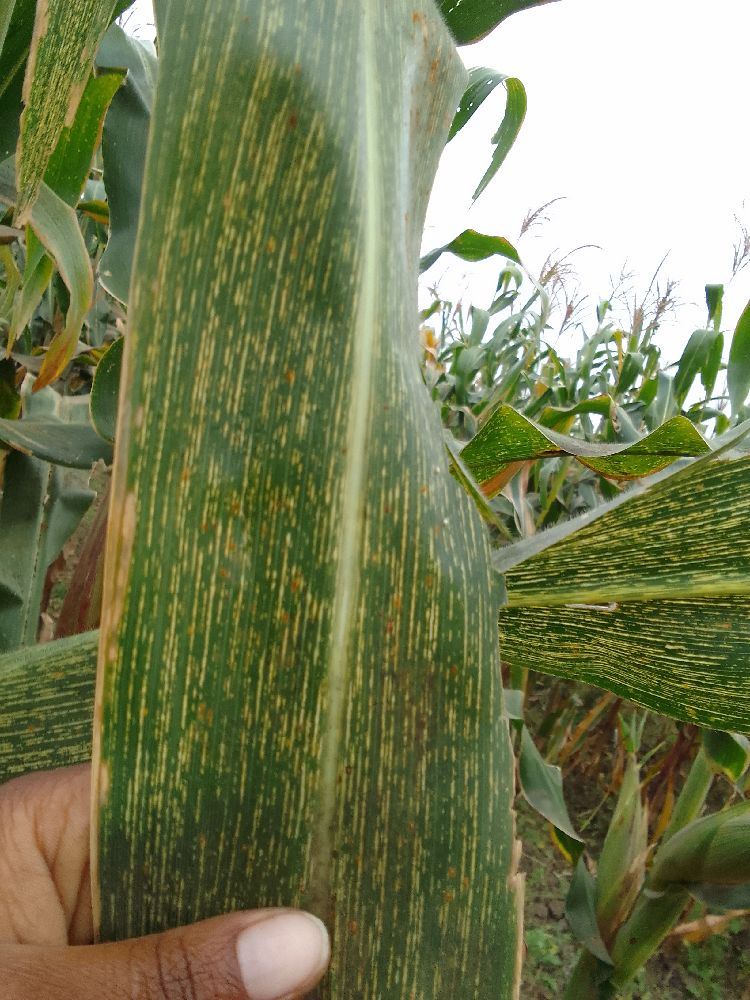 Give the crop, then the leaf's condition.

maize, maize streak virus
